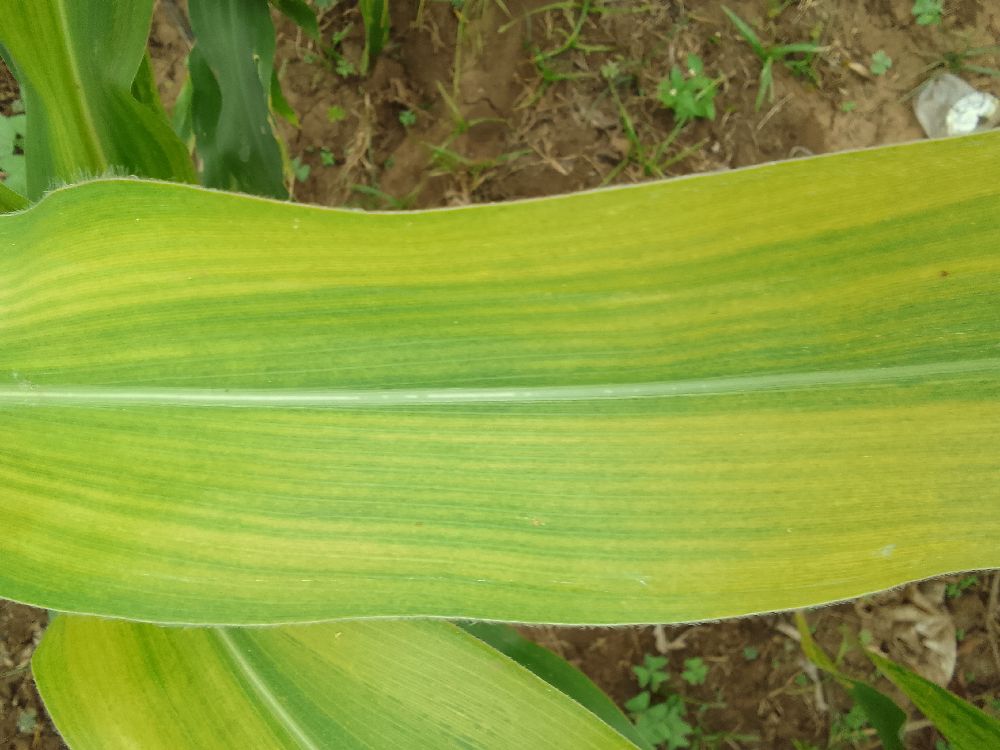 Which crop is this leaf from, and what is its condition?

maize, maize lethal necrosis
